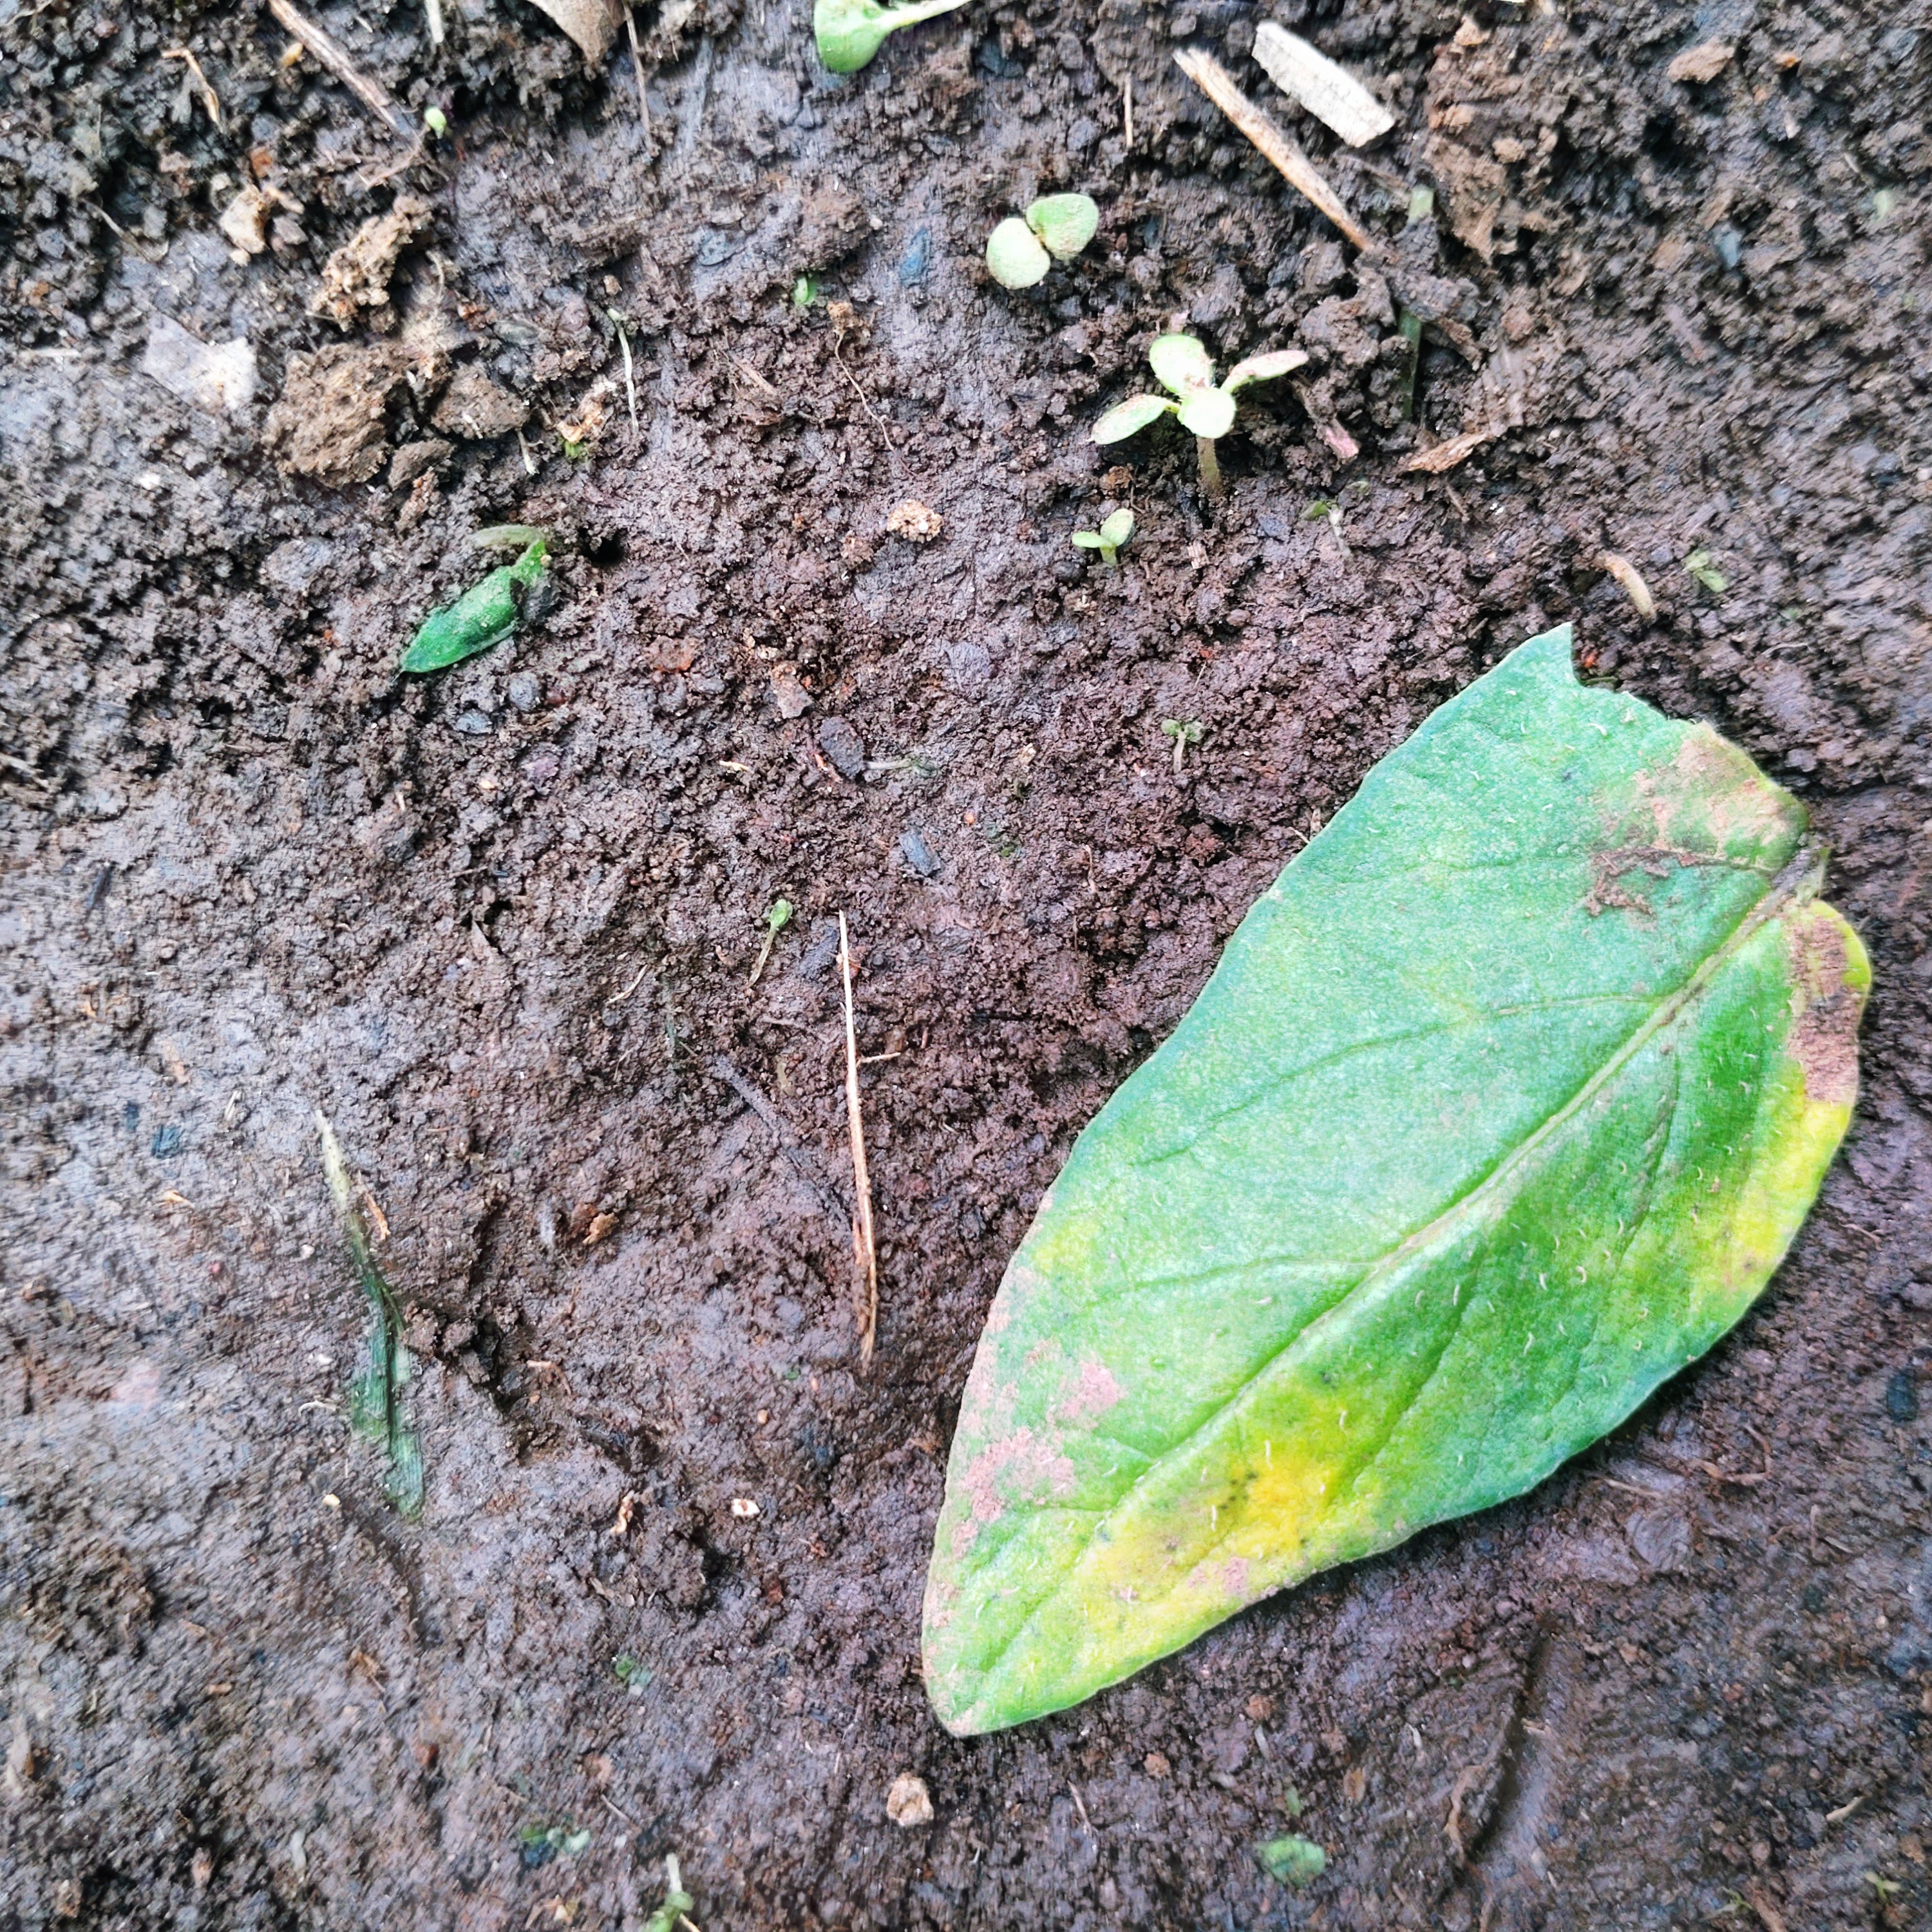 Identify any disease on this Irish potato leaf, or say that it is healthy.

late blight
